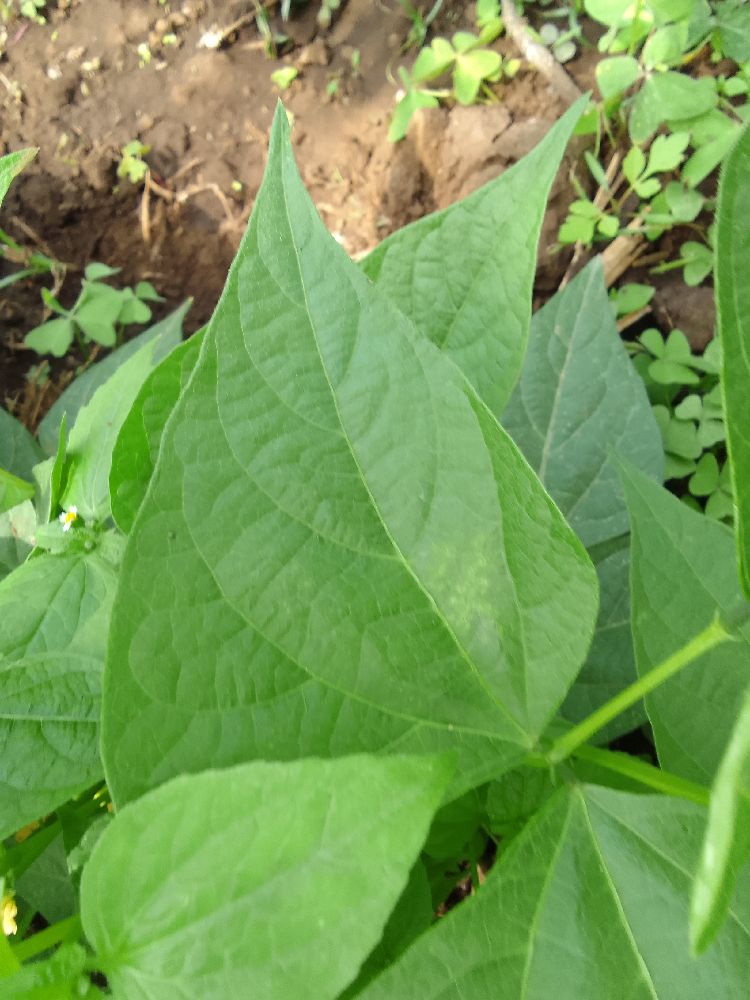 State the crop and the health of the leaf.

common bean, healthy
